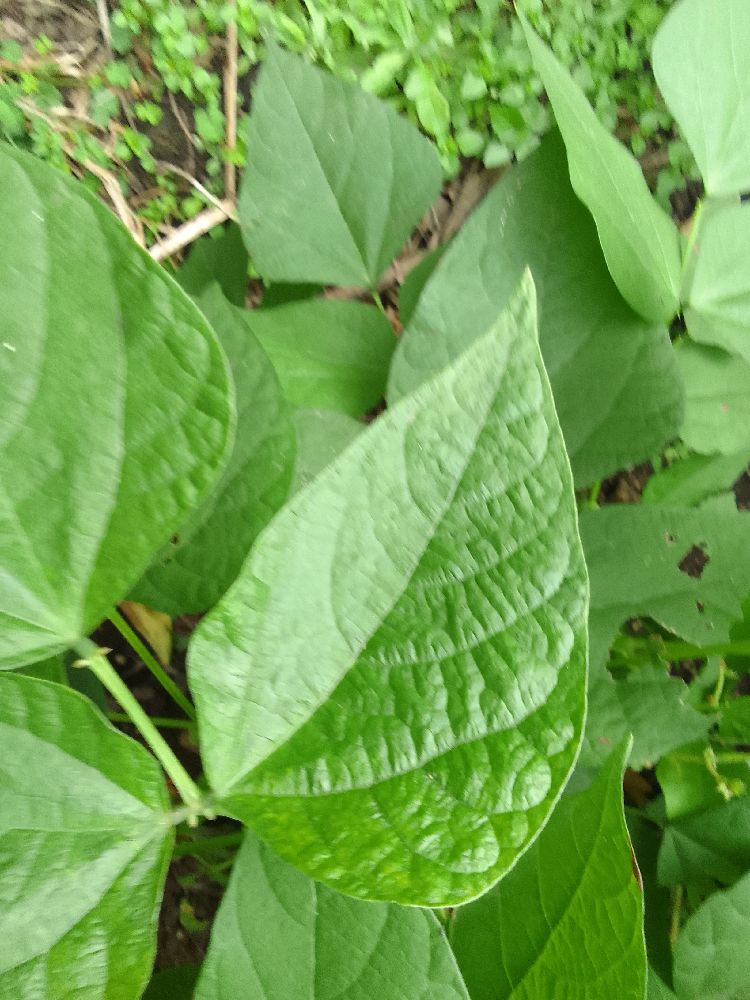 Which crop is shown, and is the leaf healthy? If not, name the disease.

common bean, healthy
